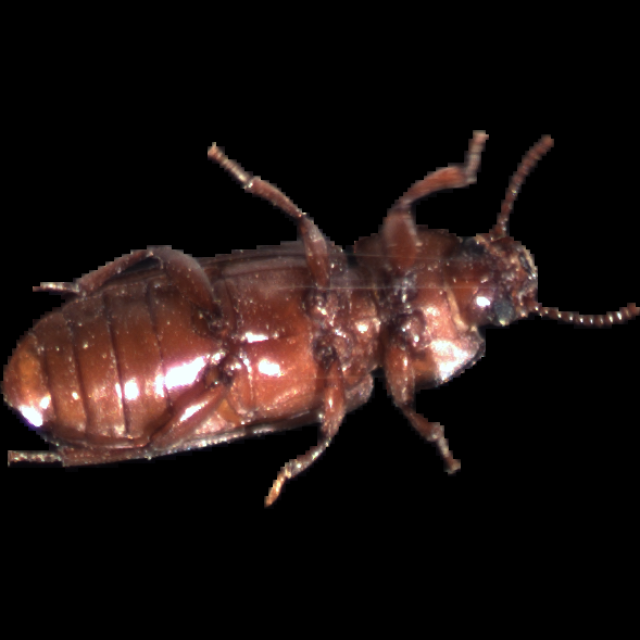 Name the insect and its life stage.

mealworm beetle
